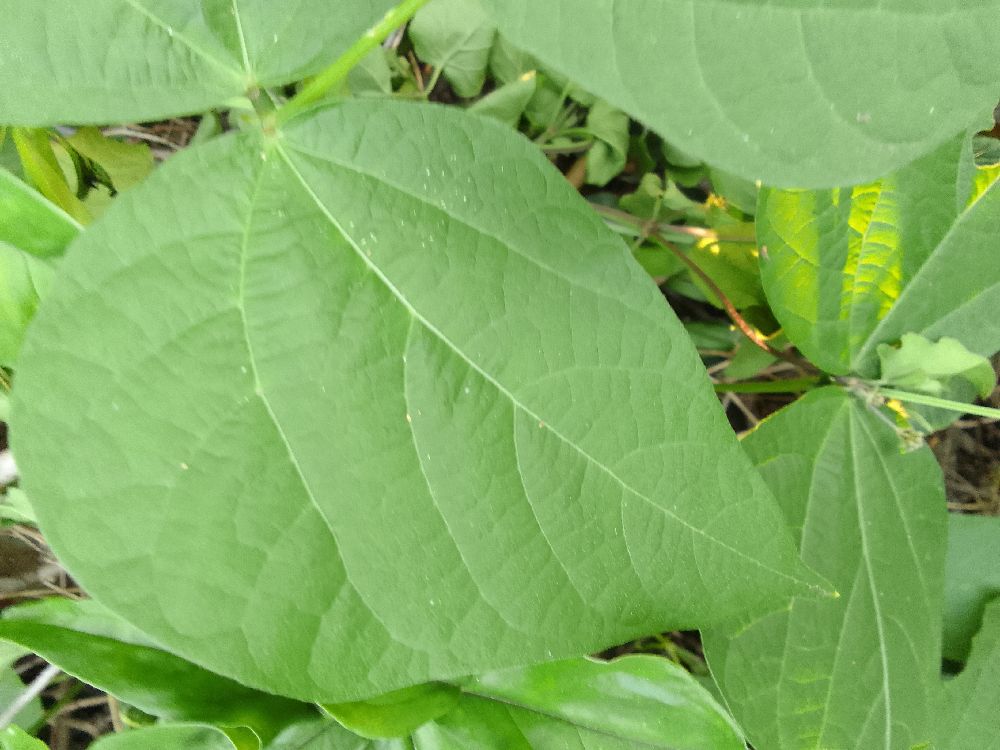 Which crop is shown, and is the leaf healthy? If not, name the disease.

common bean, healthy
